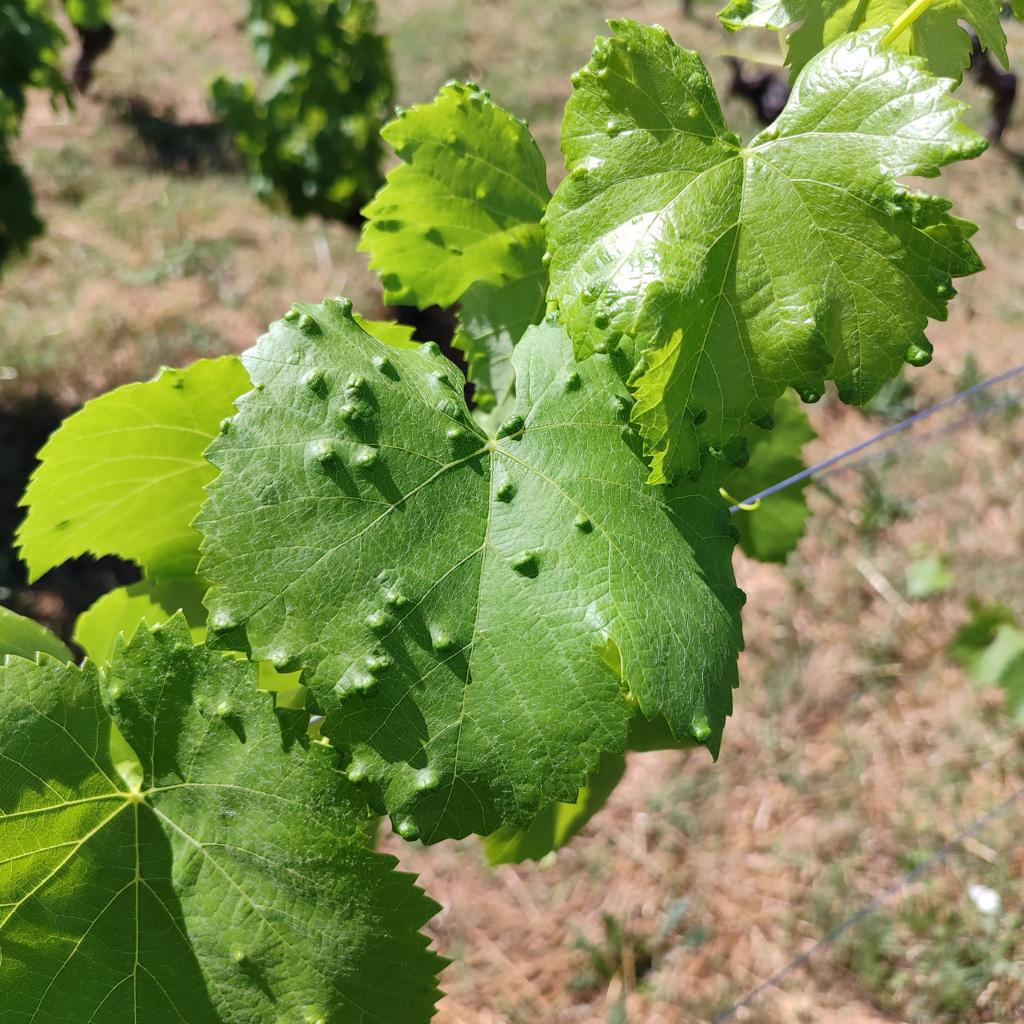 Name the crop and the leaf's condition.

grapevine, erineum mite
